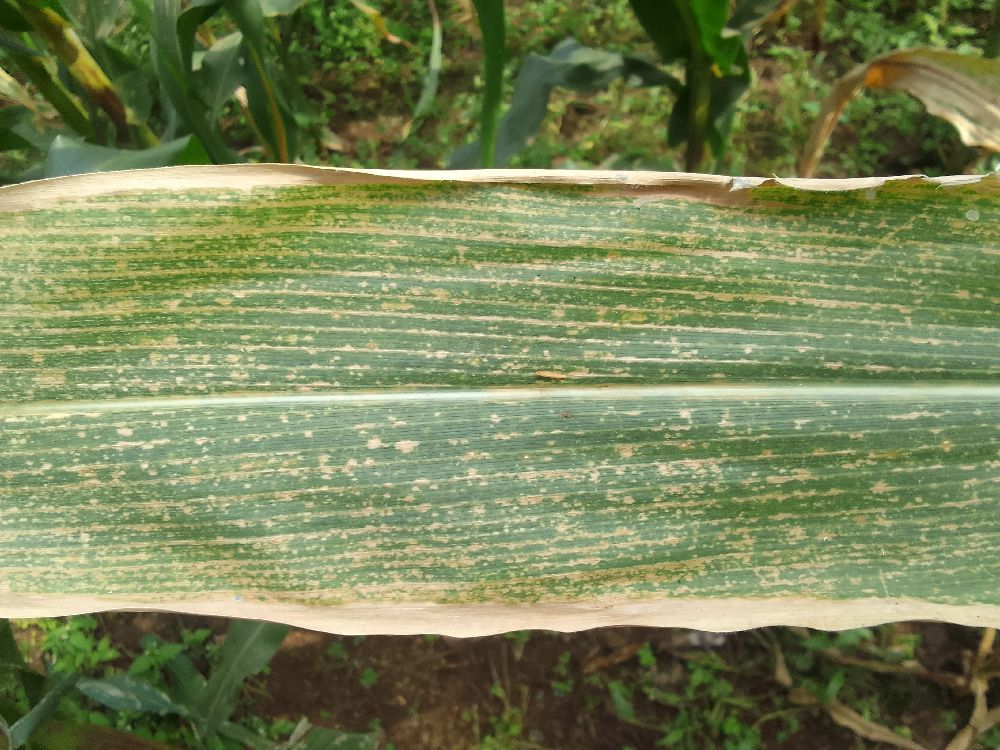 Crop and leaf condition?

maize, maize lethal necrosis
